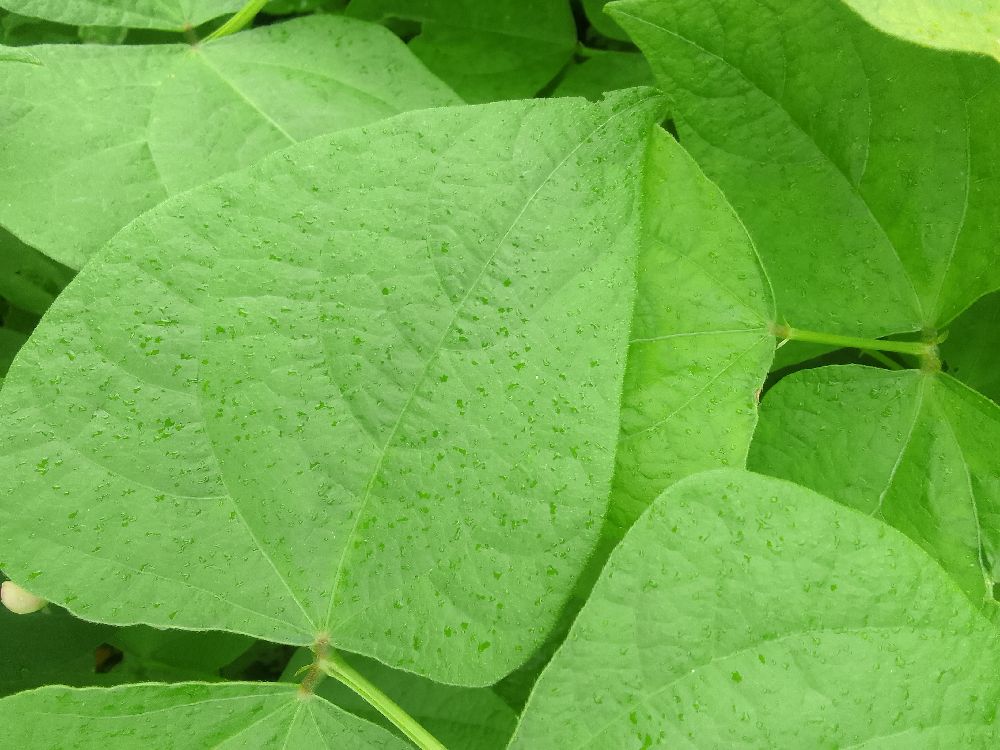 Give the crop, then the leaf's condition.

common bean, healthy
